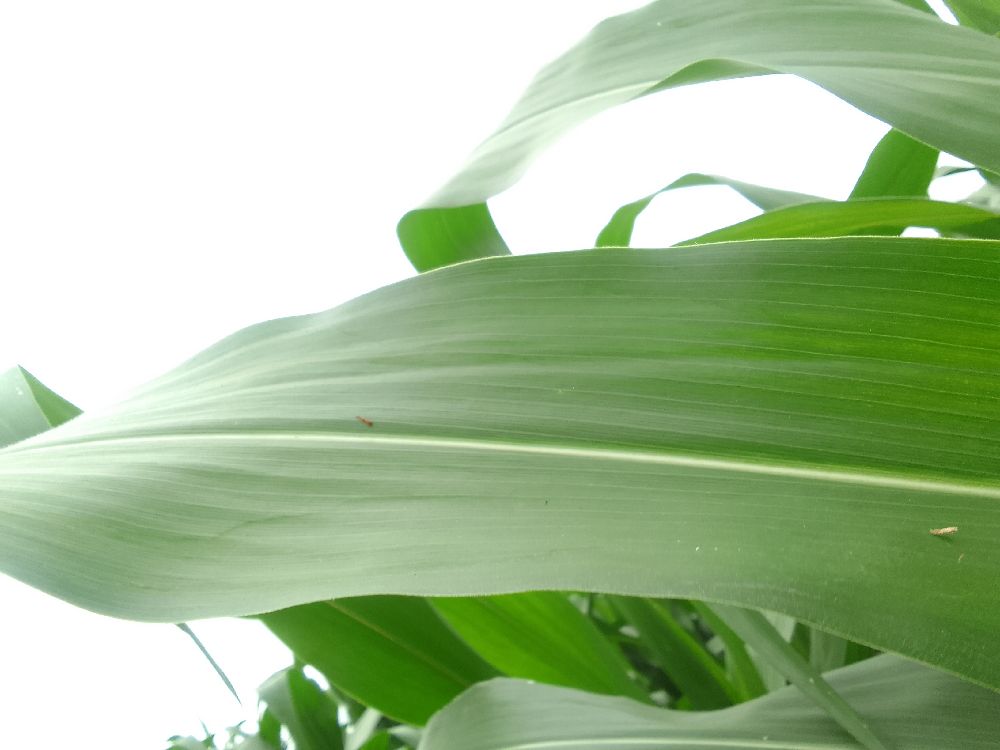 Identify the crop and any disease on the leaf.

maize, healthy
